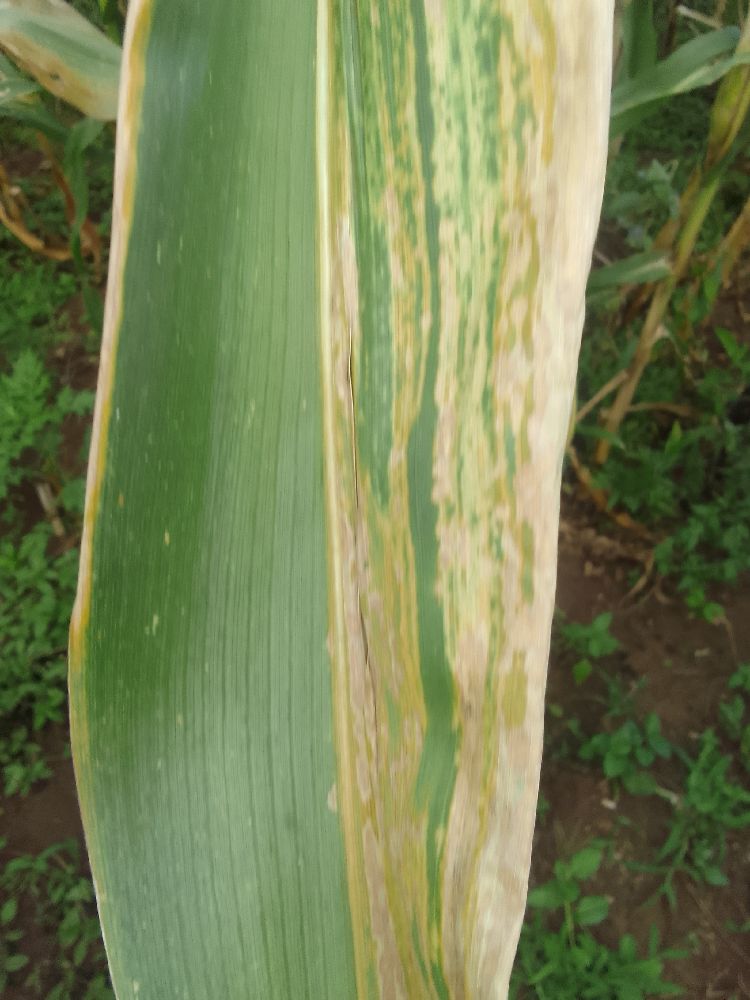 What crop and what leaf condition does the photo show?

maize, maize lethal necrosis
